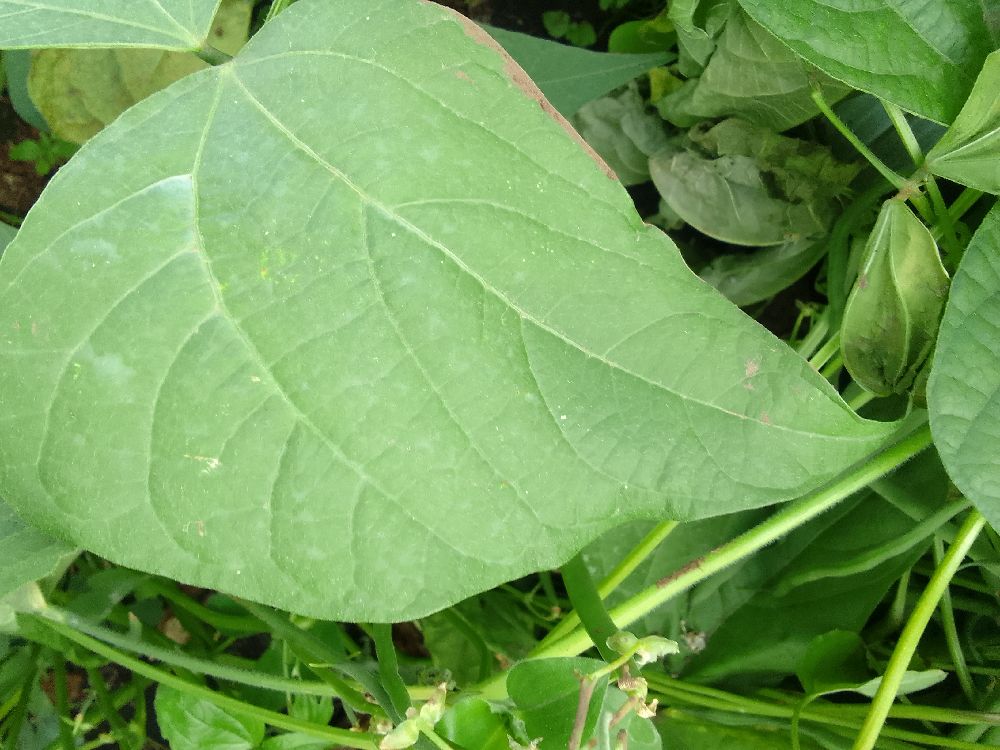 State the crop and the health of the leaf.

common bean, healthy
